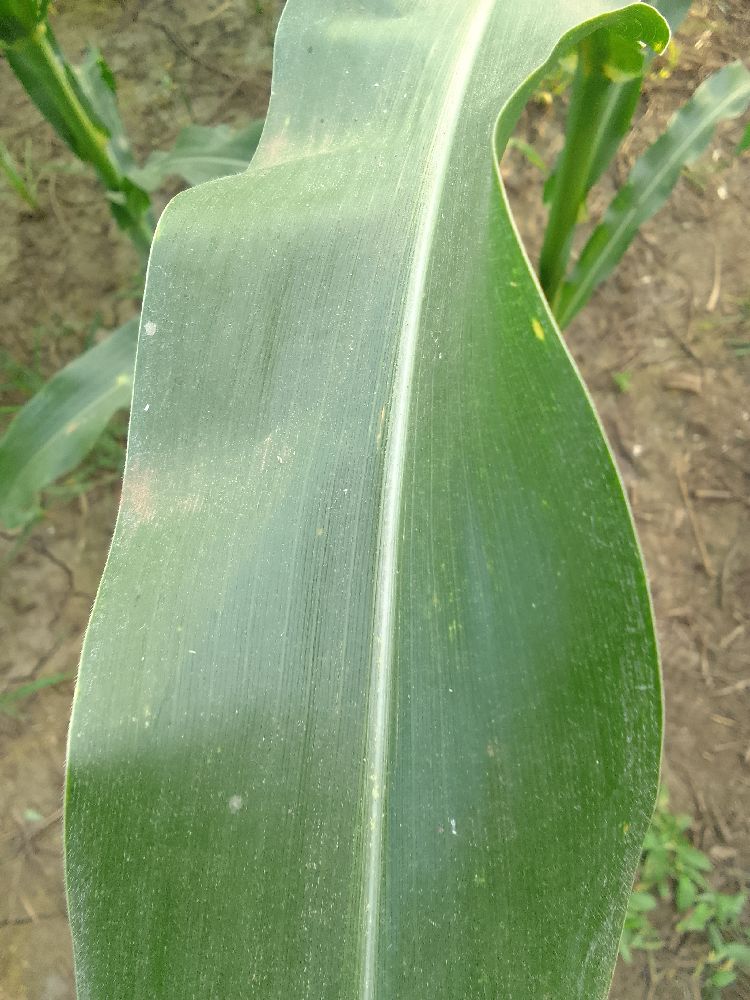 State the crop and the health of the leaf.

maize, healthy
